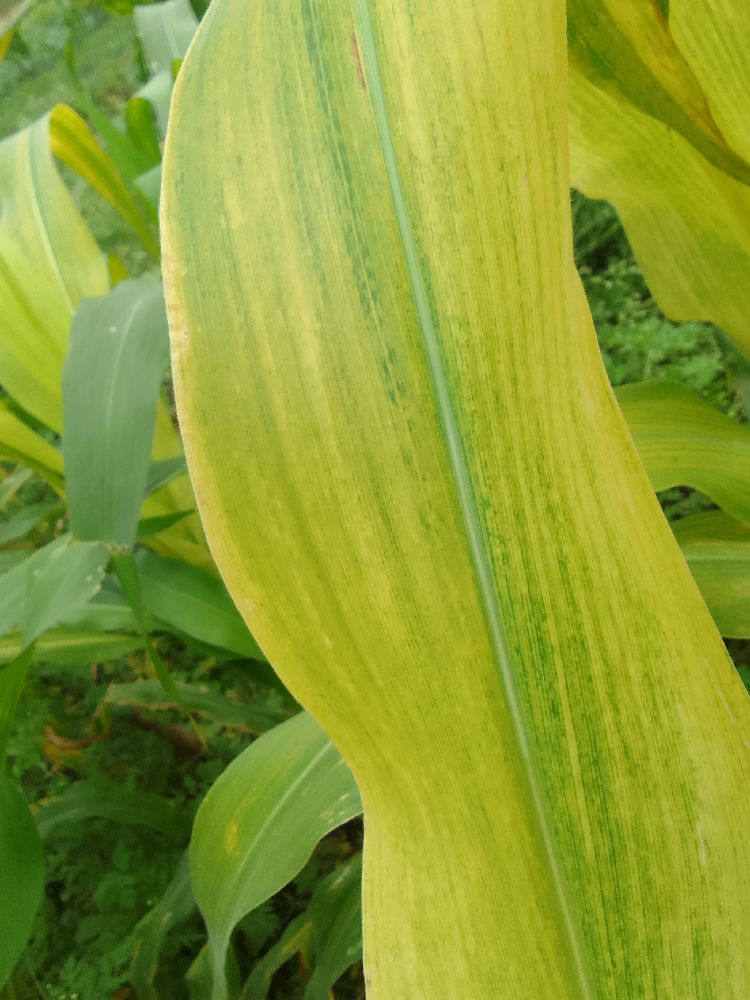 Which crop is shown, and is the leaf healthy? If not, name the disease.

maize, maize lethal necrosis
